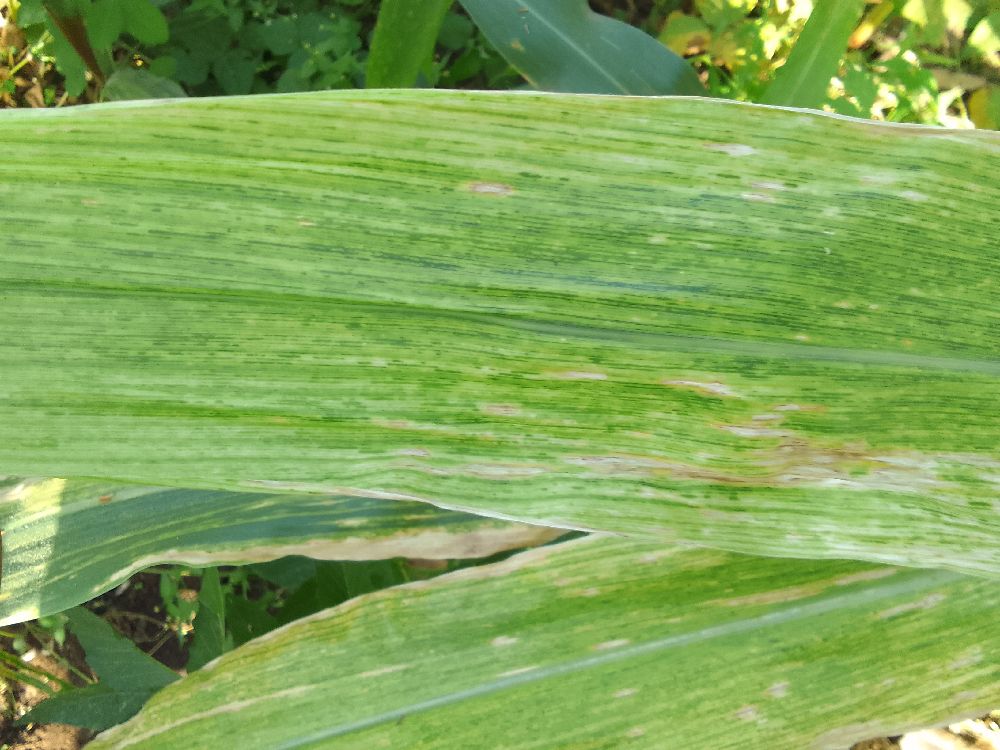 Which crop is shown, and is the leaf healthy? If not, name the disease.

maize, maize lethal necrosis
